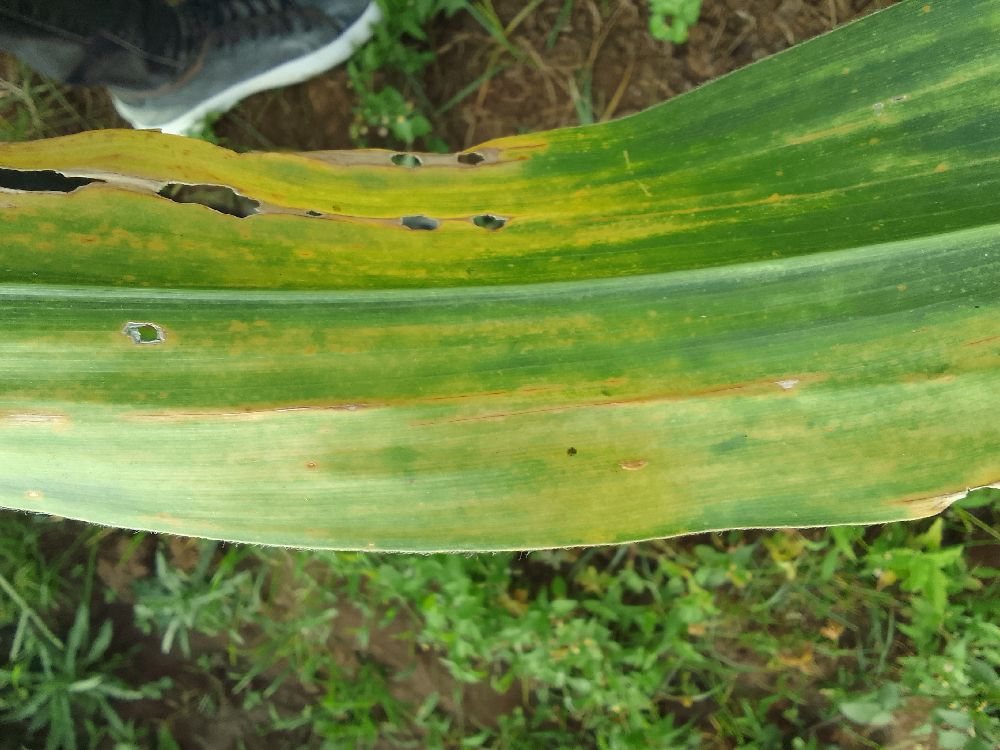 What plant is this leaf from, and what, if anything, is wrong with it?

maize, maize lethal necrosis
